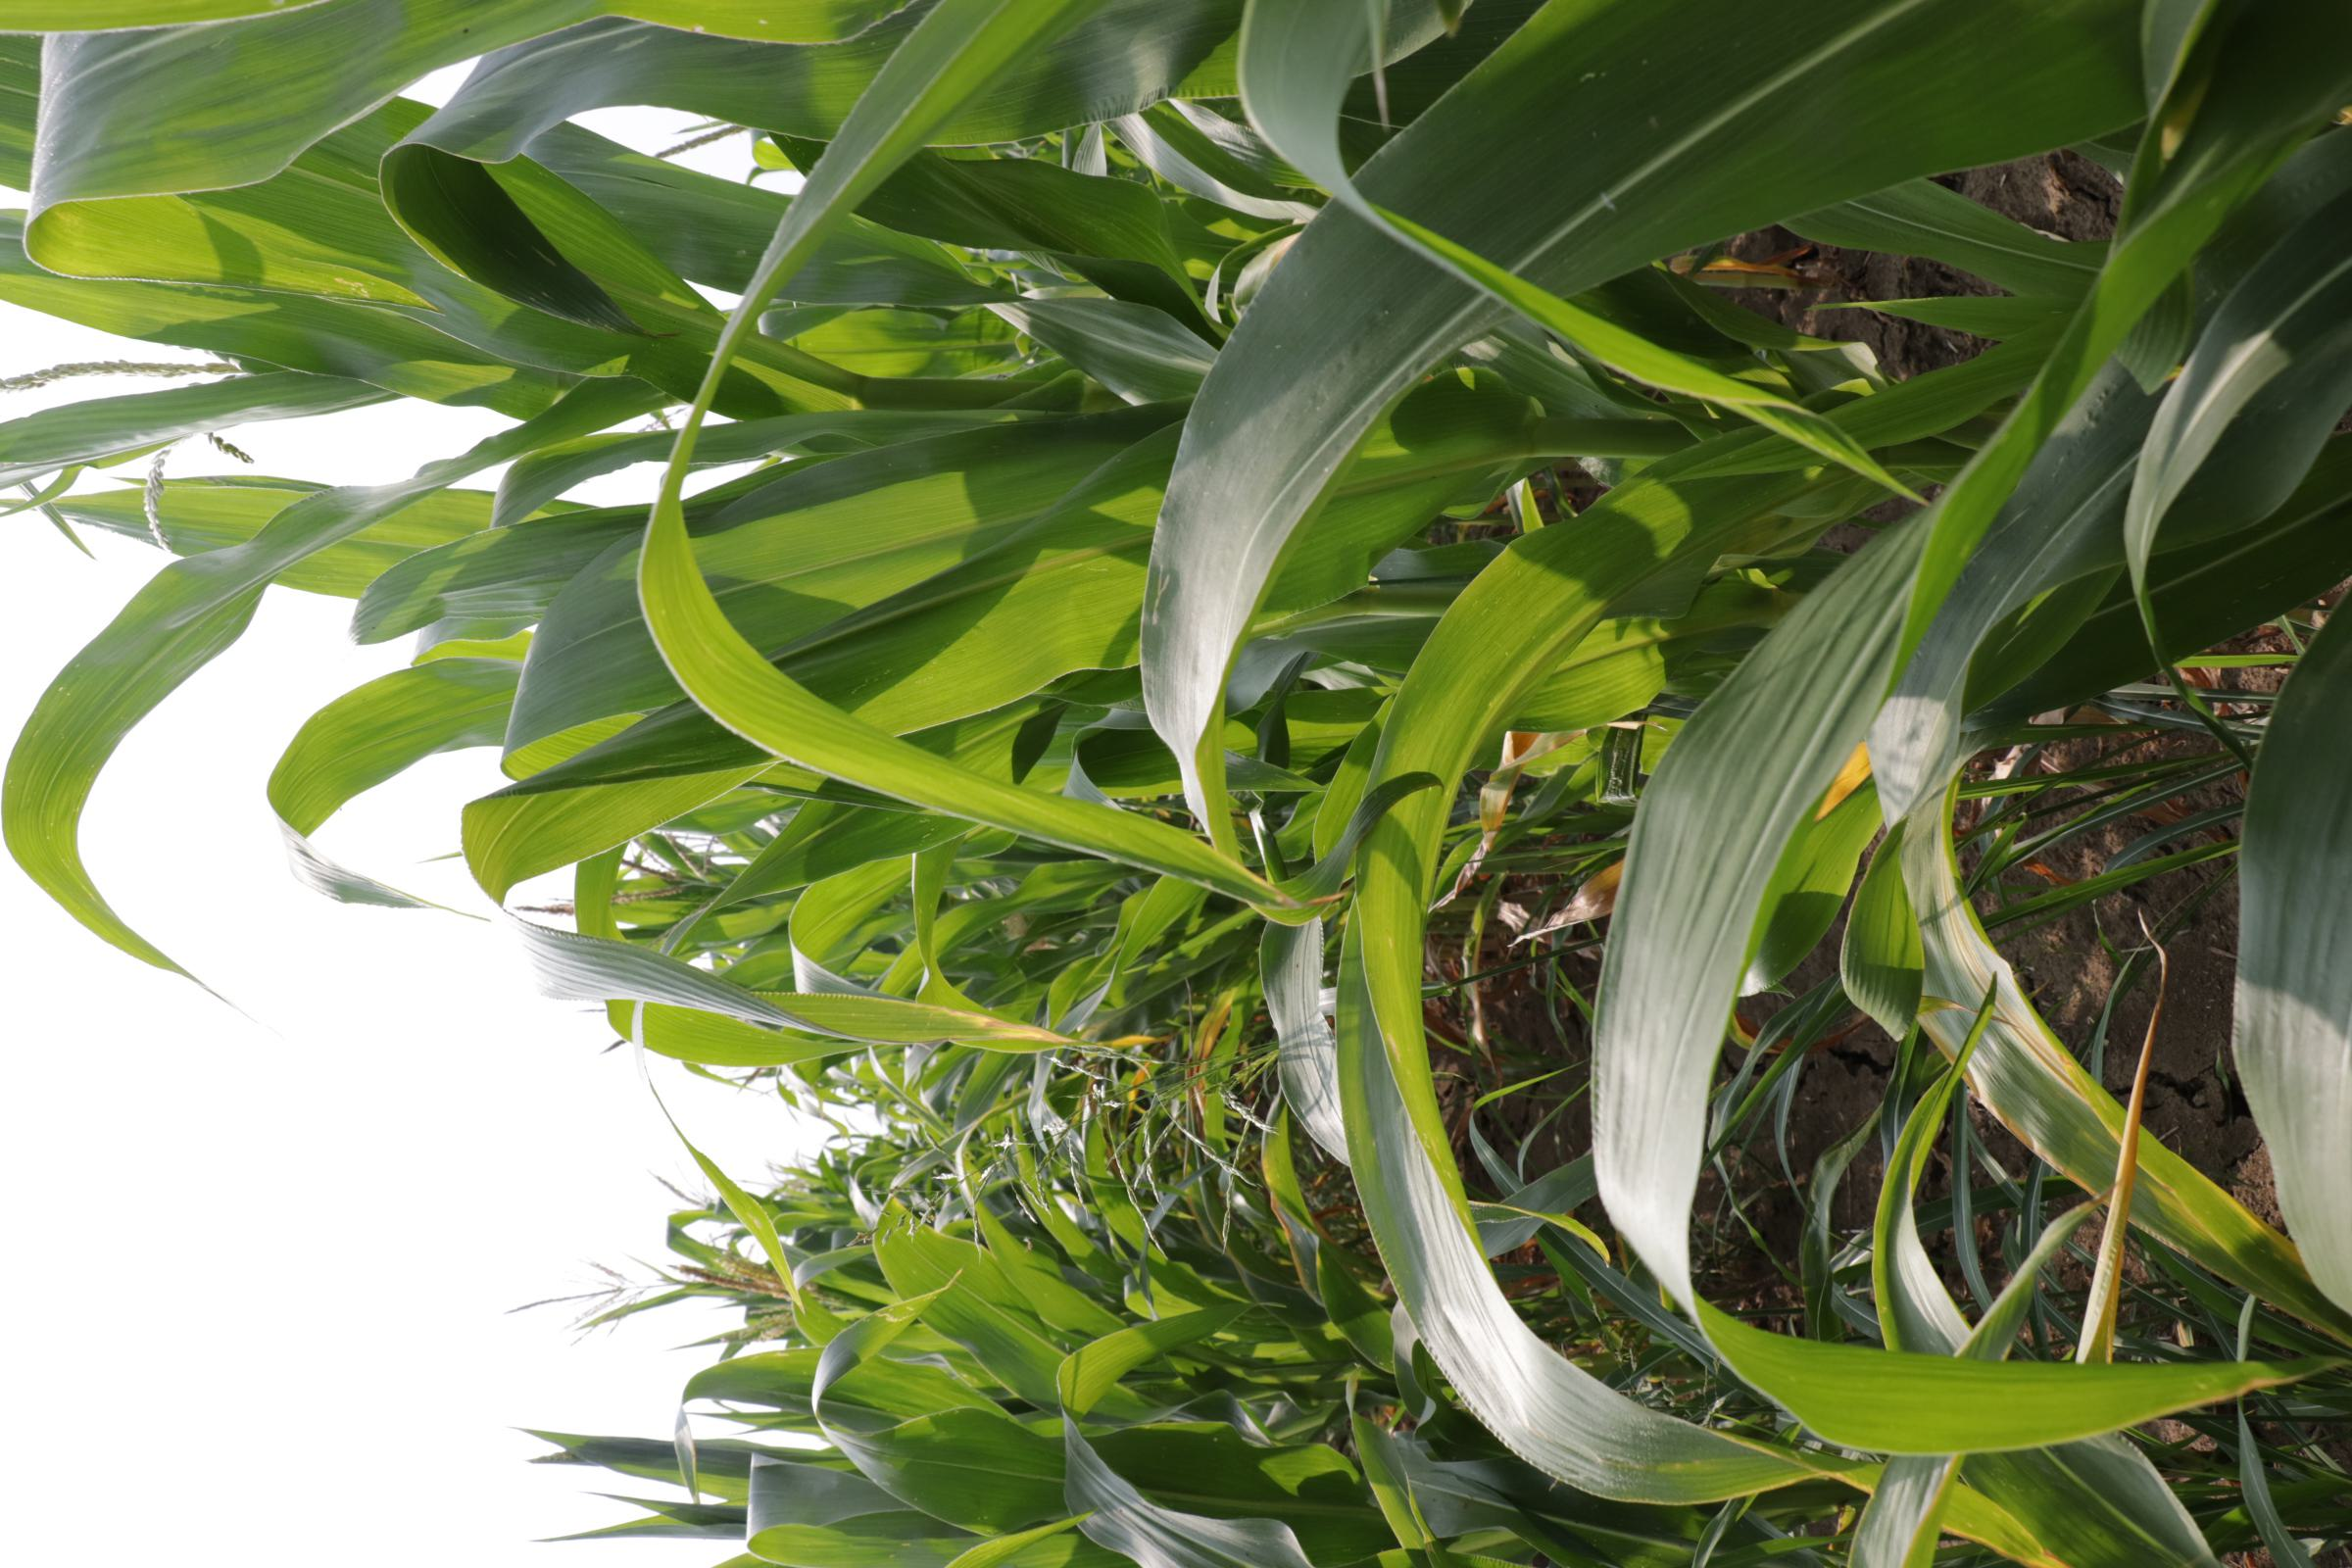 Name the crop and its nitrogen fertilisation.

maize, full nitrogen fertilisation
